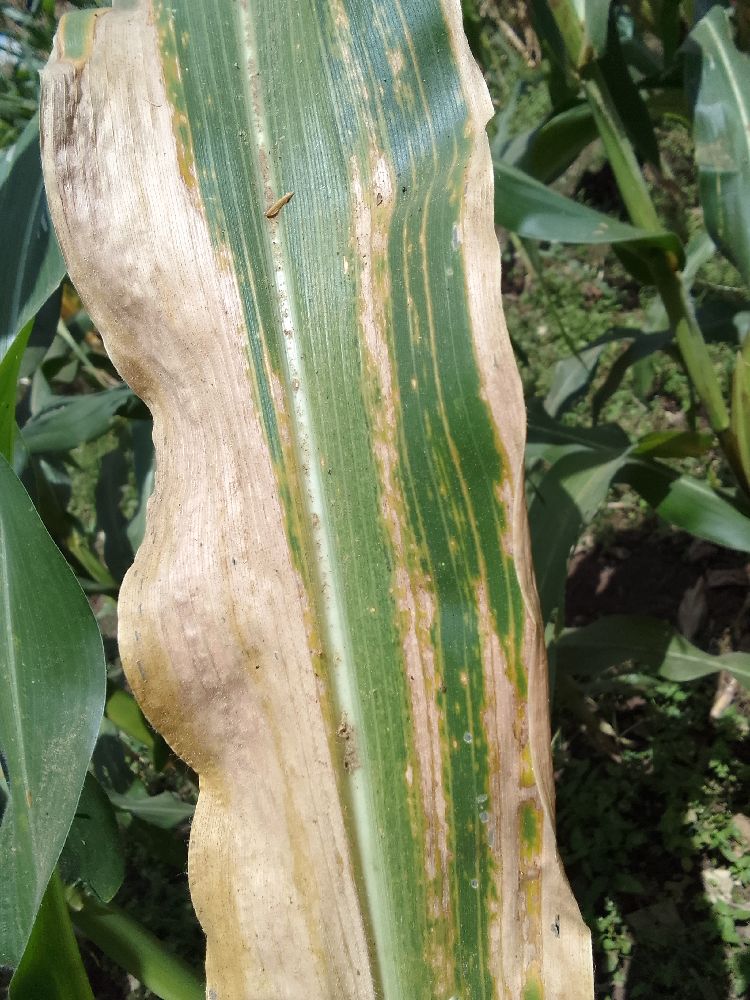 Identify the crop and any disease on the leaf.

maize, maize lethal necrosis
